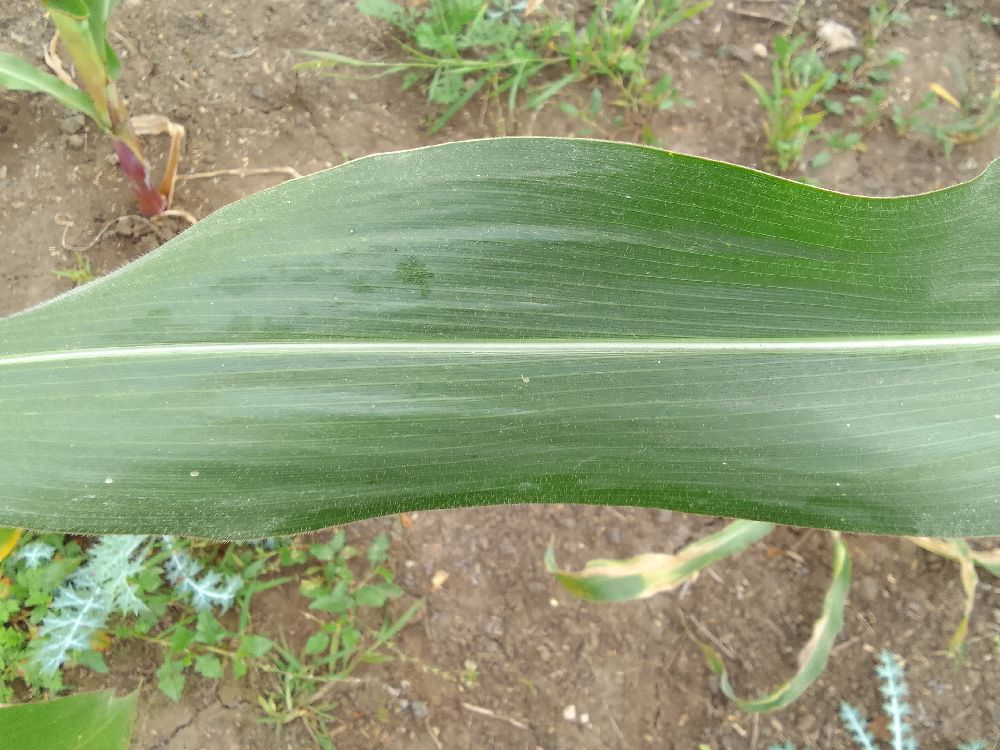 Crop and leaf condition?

maize, healthy
